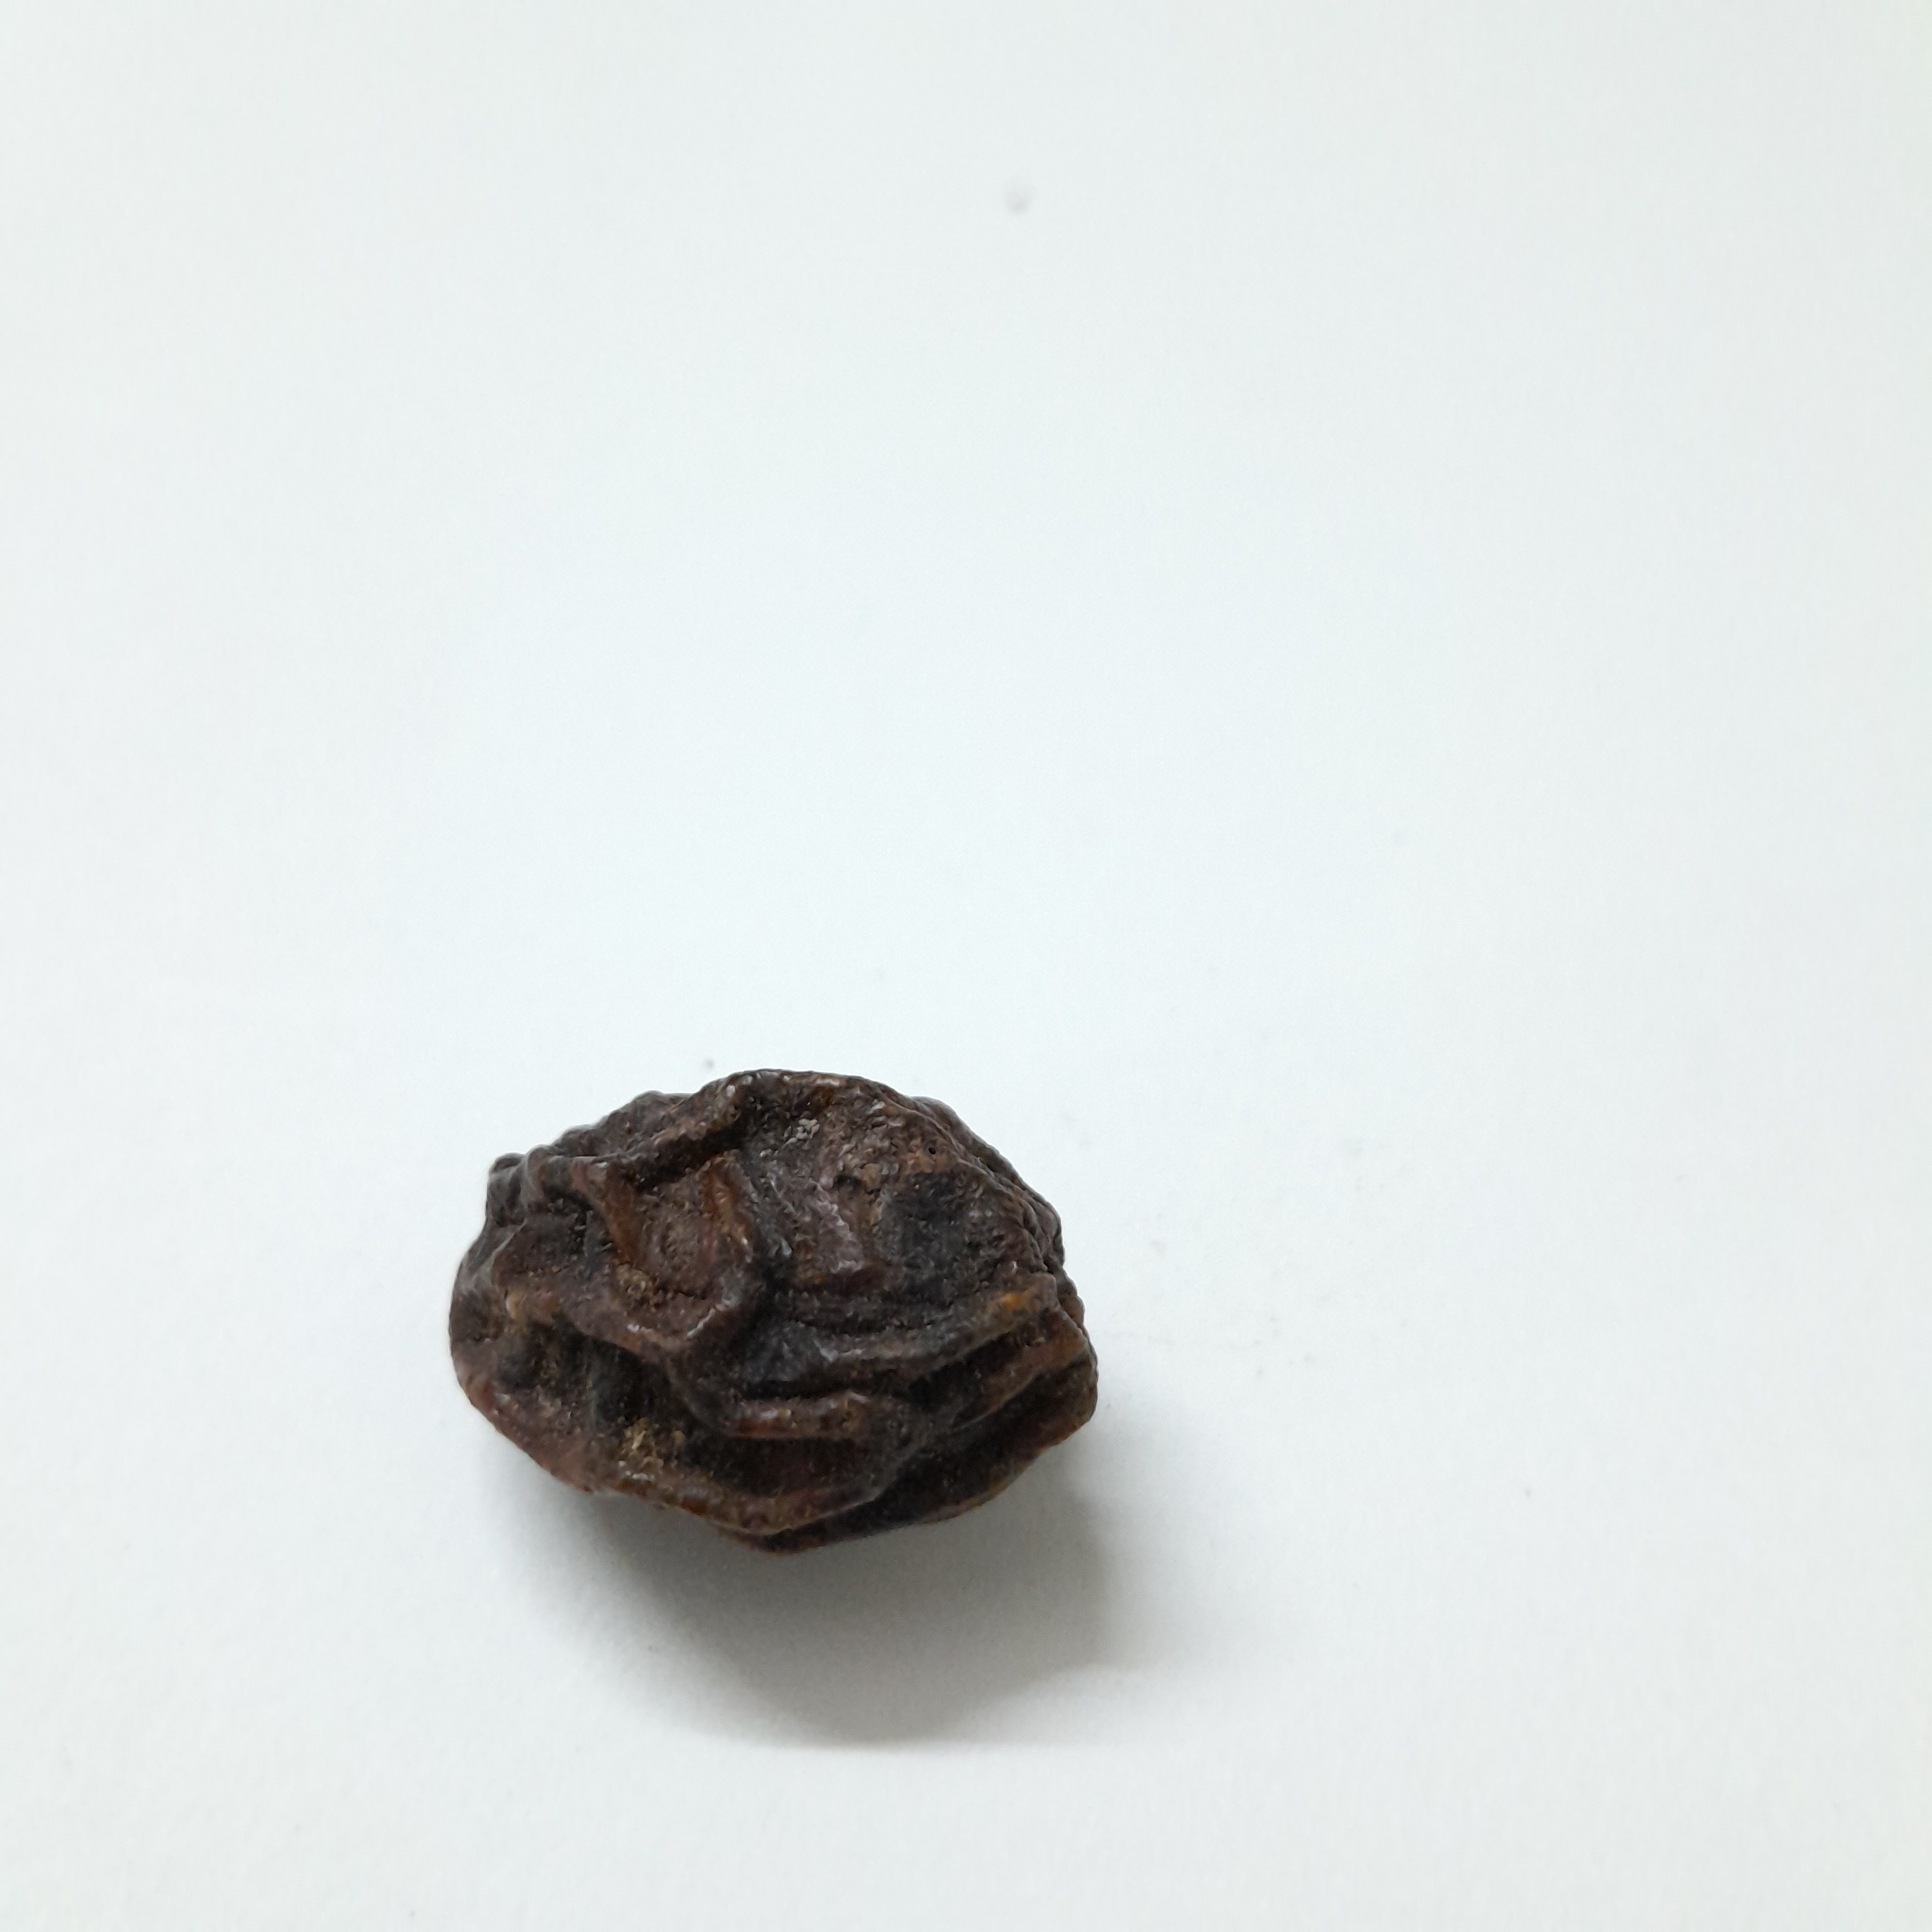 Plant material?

kadukharik
